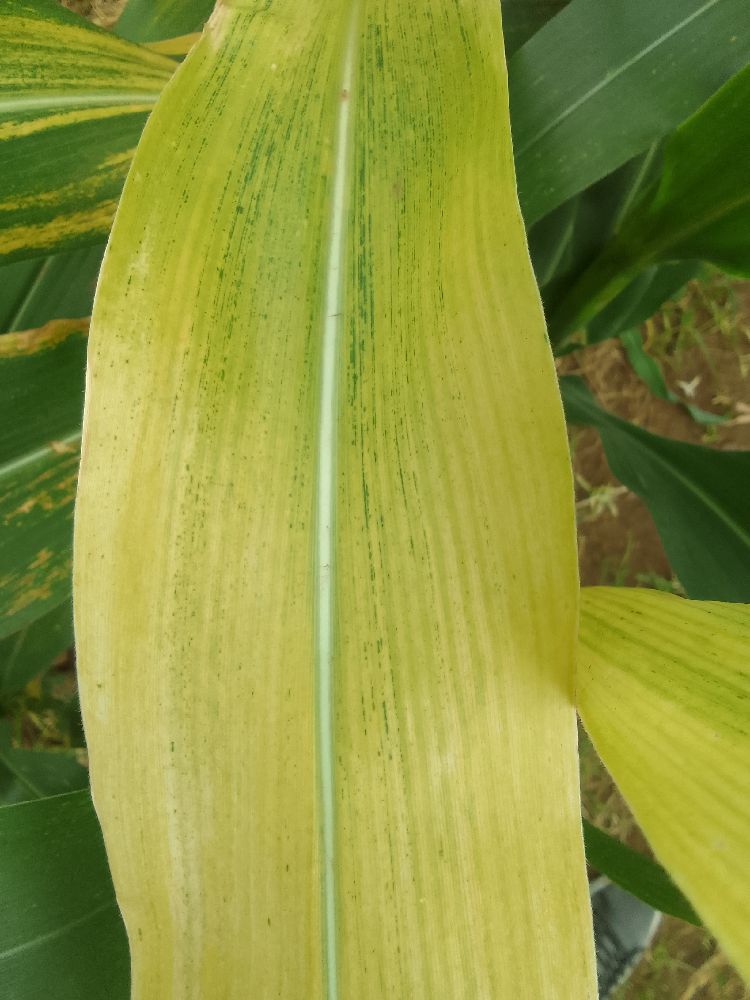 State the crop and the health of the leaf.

maize, maize lethal necrosis
